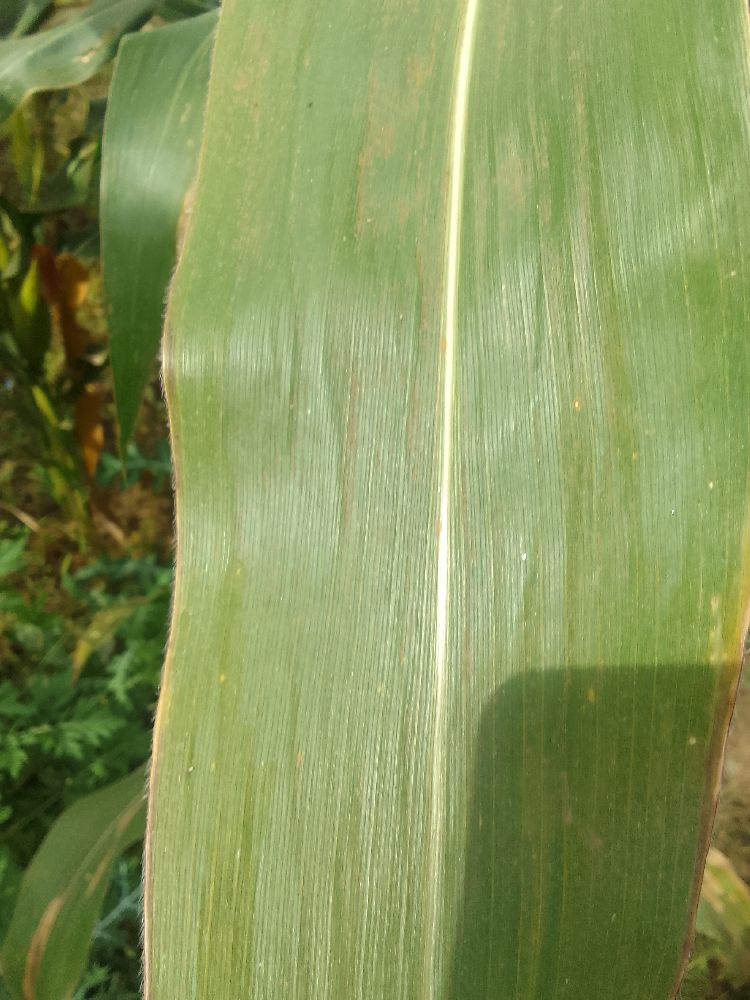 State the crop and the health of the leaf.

maize, healthy
